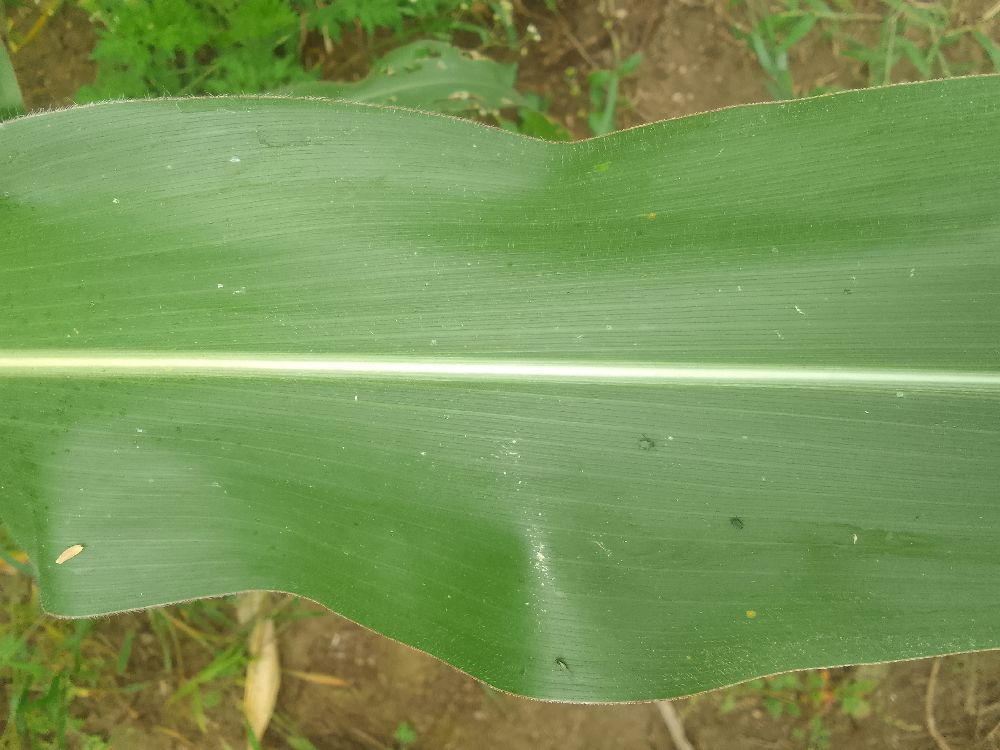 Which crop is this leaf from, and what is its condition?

maize, healthy
